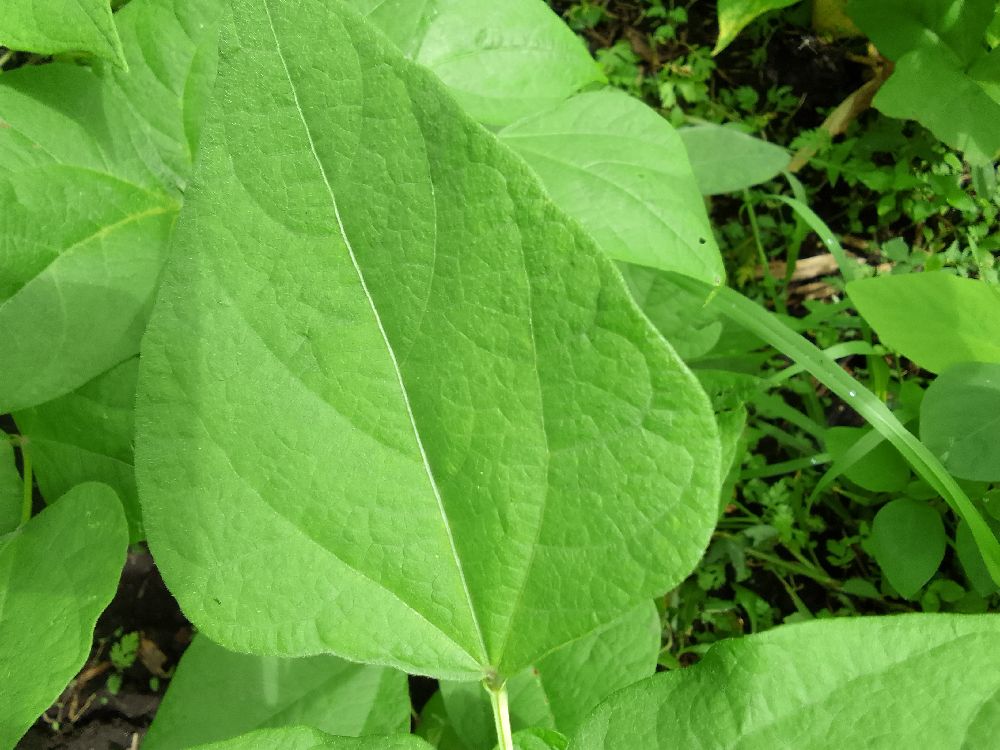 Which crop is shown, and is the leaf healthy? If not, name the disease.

common bean, healthy
